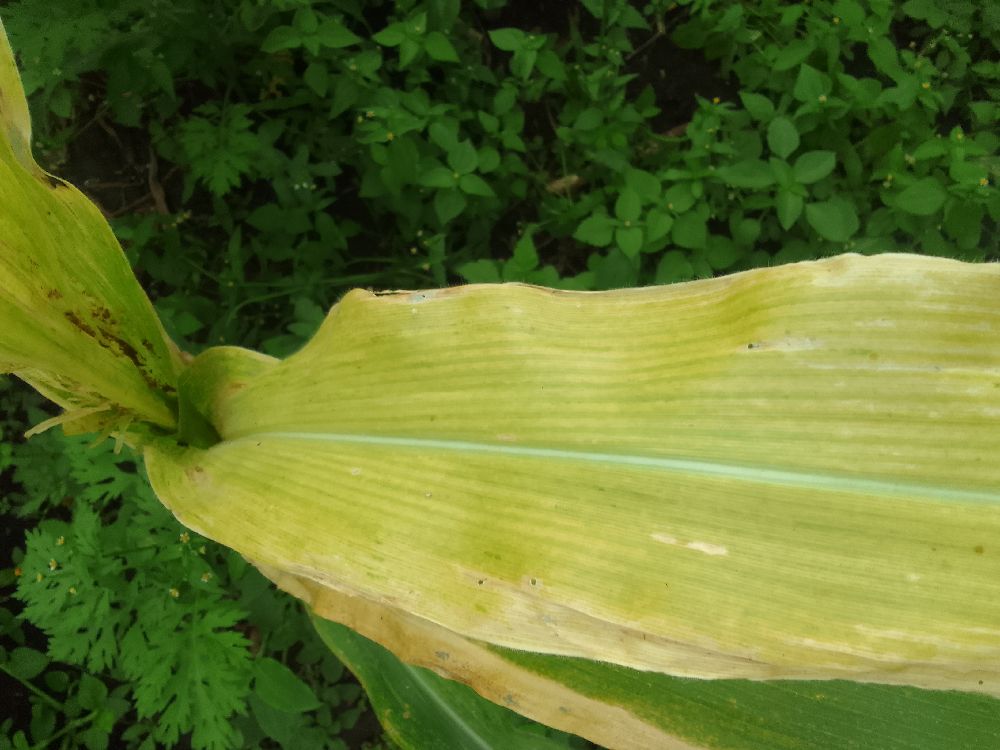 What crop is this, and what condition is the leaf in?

maize, maize lethal necrosis
